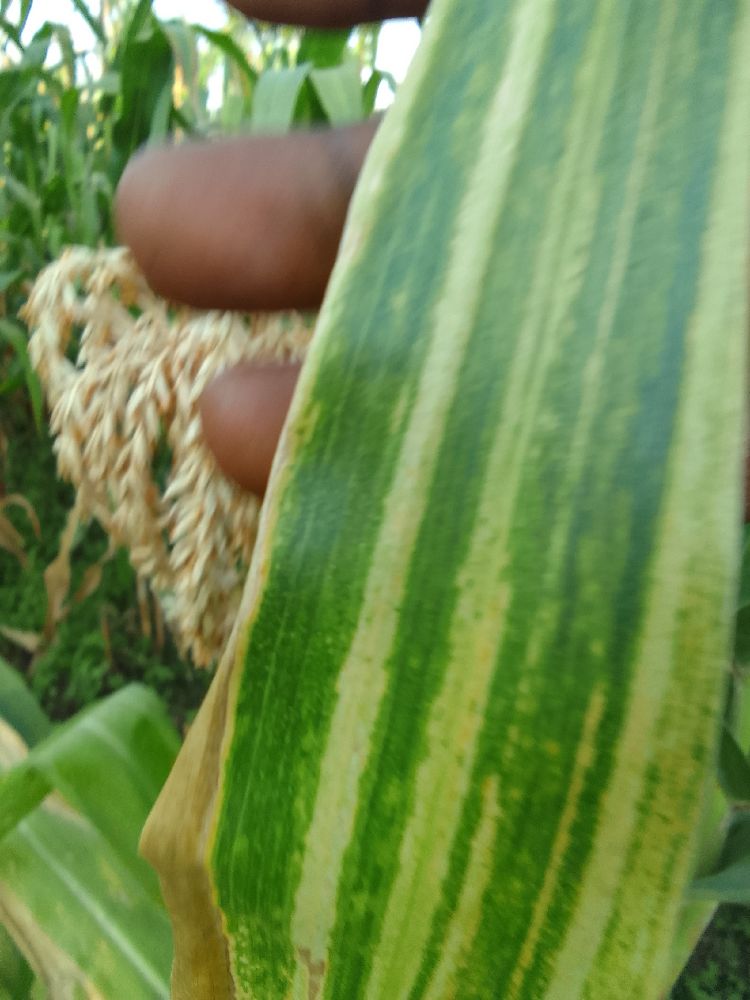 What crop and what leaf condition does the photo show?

maize, maize lethal necrosis
